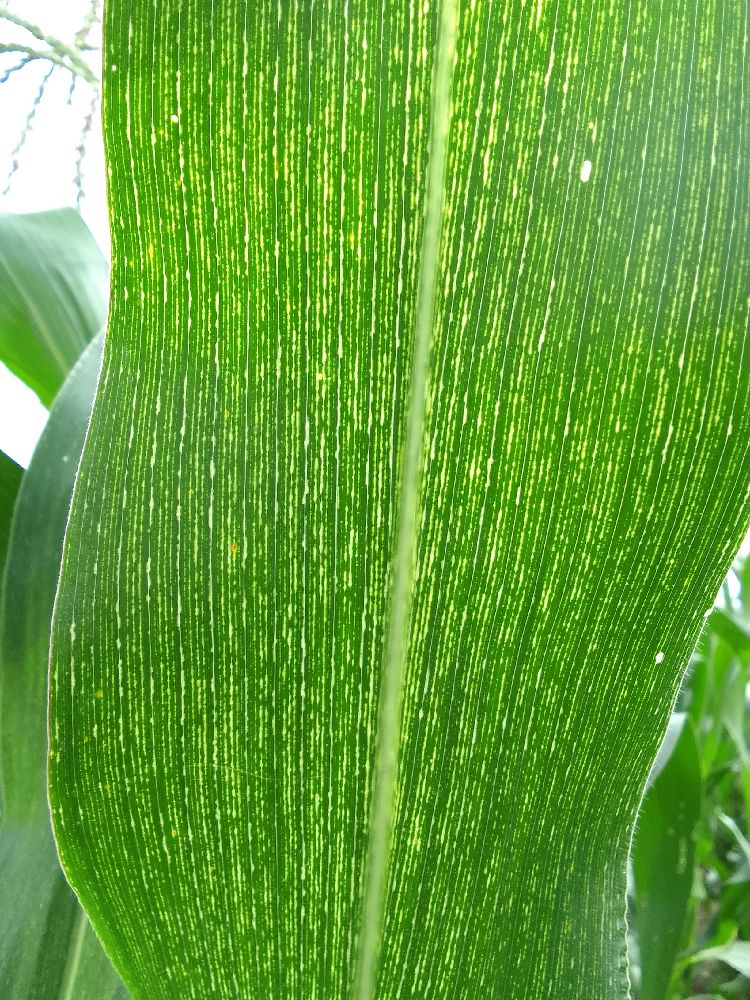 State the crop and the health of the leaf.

maize, maize streak virus
